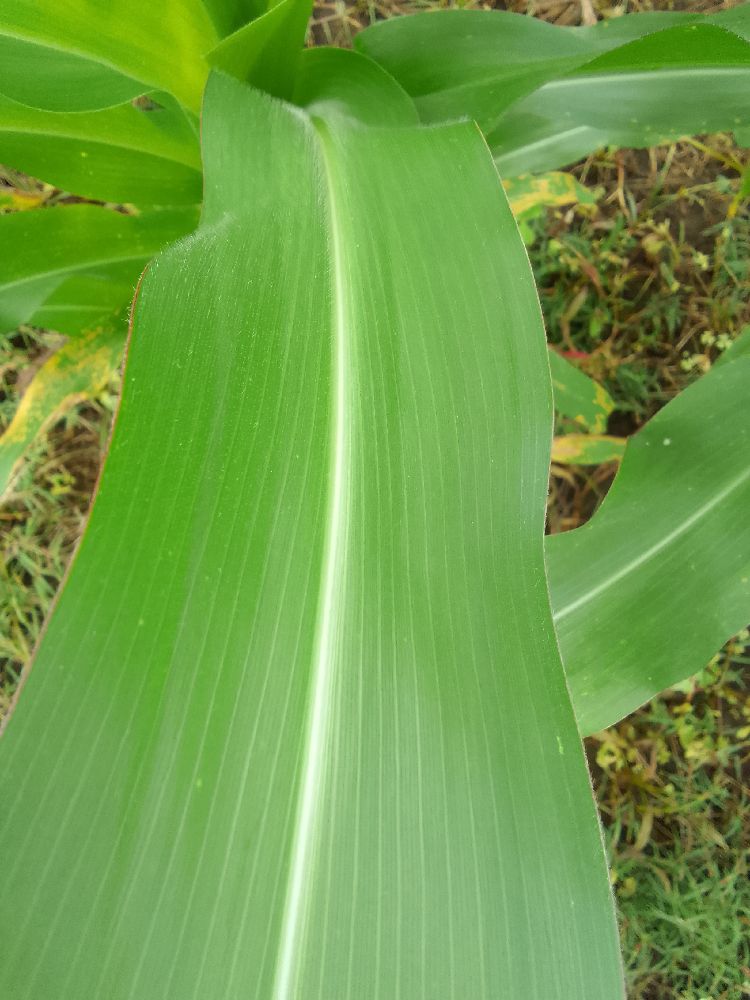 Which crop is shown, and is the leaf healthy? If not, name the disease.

maize, healthy
